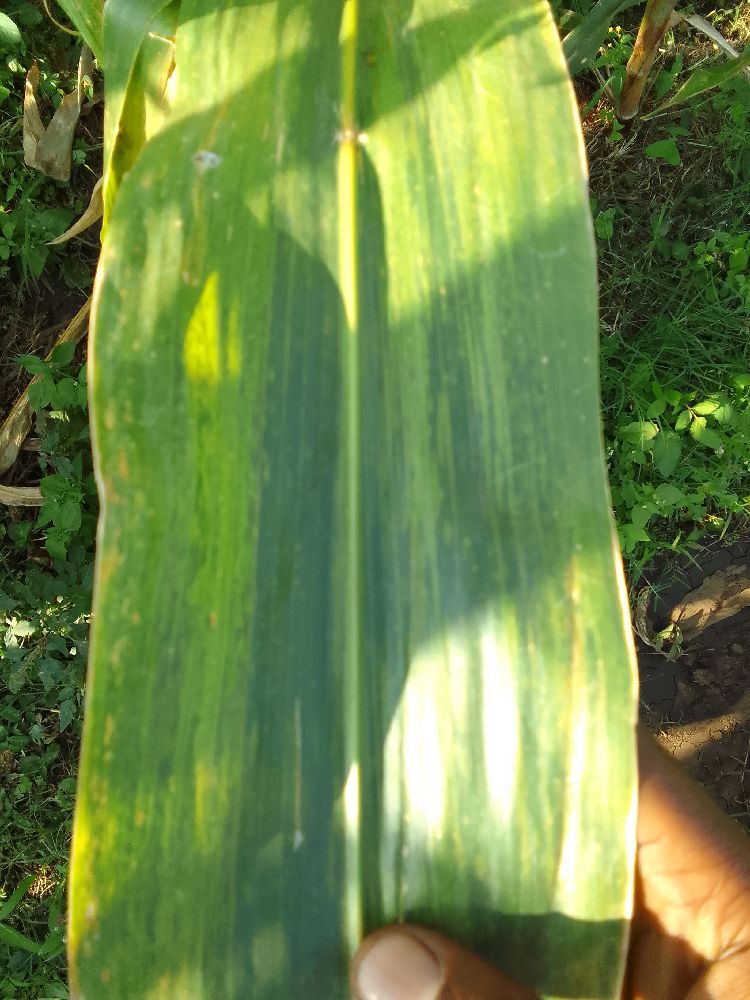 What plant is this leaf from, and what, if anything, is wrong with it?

maize, maize lethal necrosis
